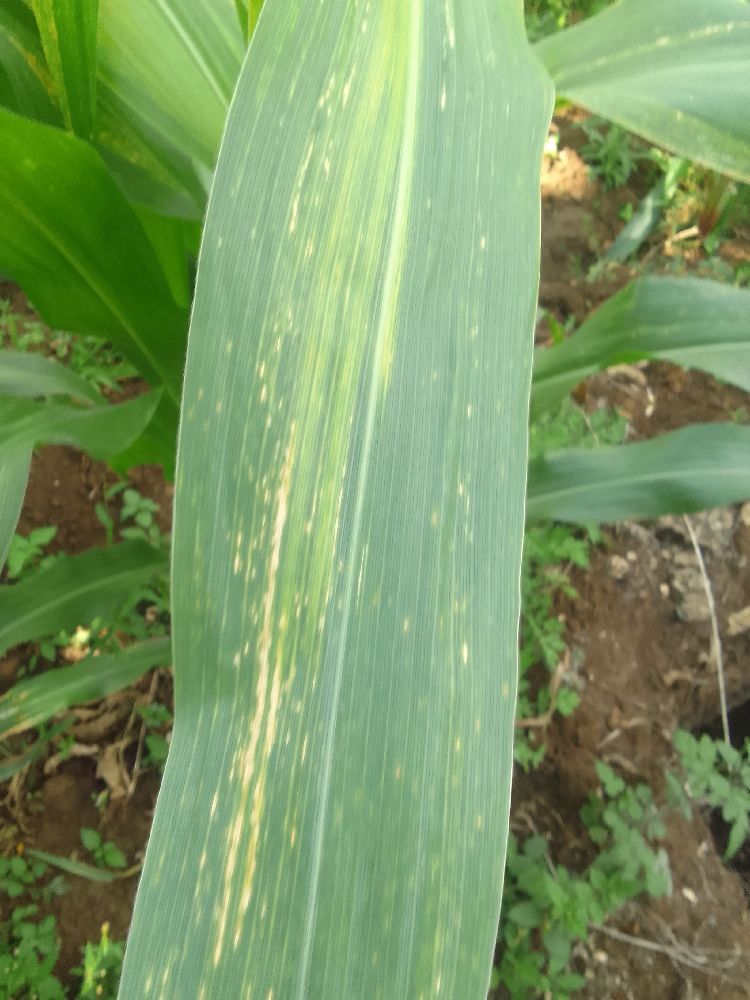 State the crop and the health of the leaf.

maize, maize lethal necrosis
